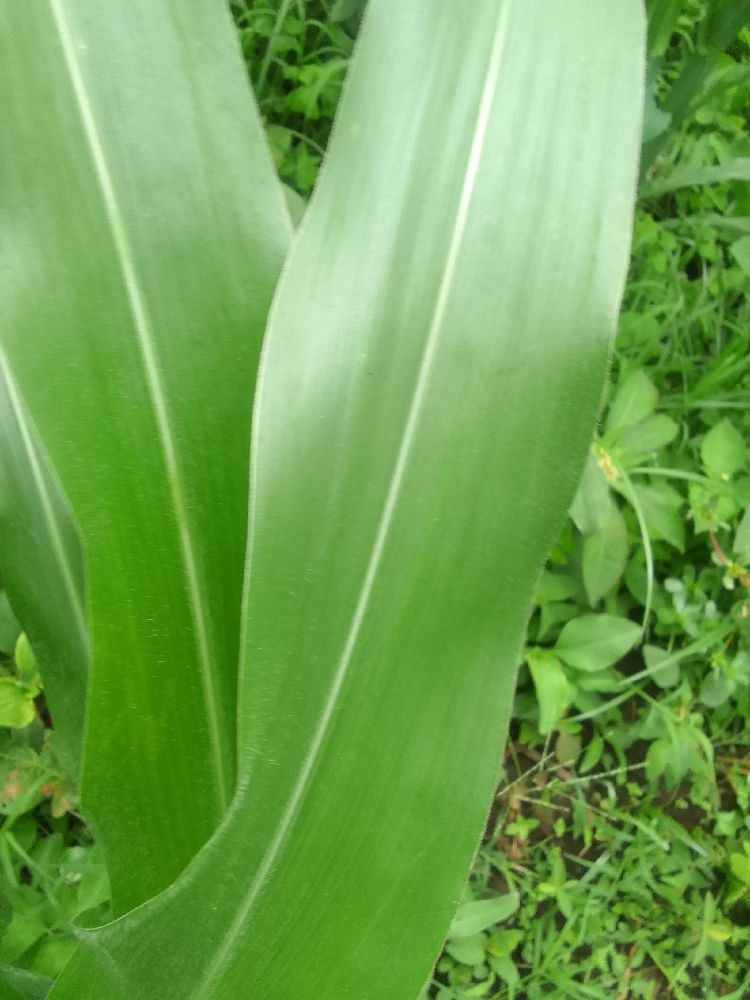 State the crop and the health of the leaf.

maize, healthy
